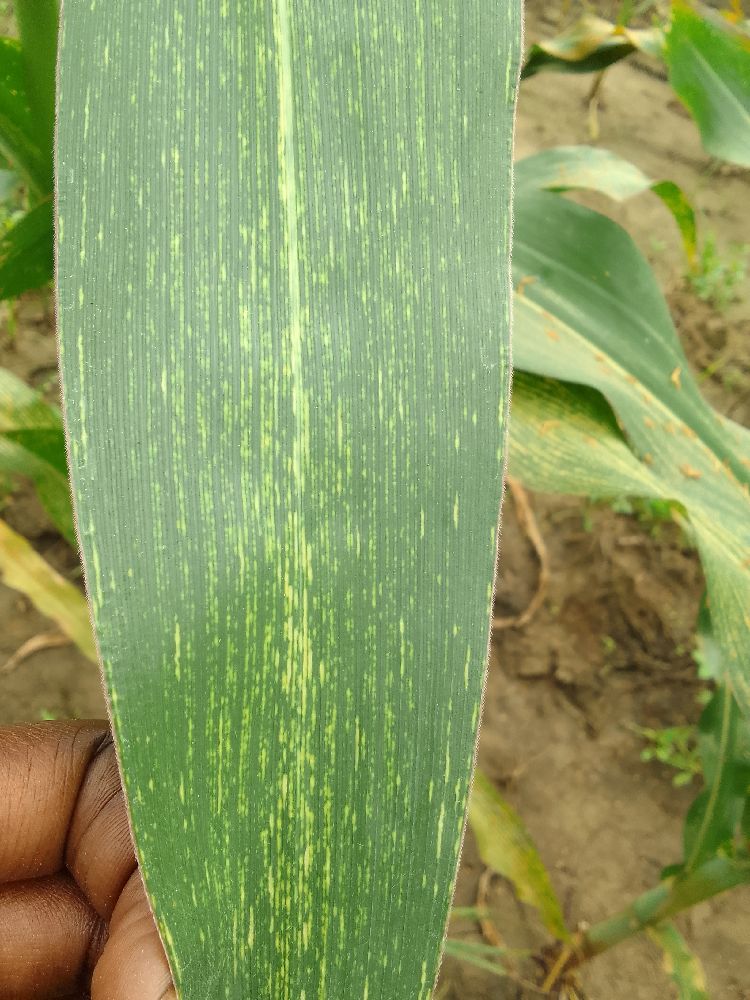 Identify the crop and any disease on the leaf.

maize, maize streak virus
